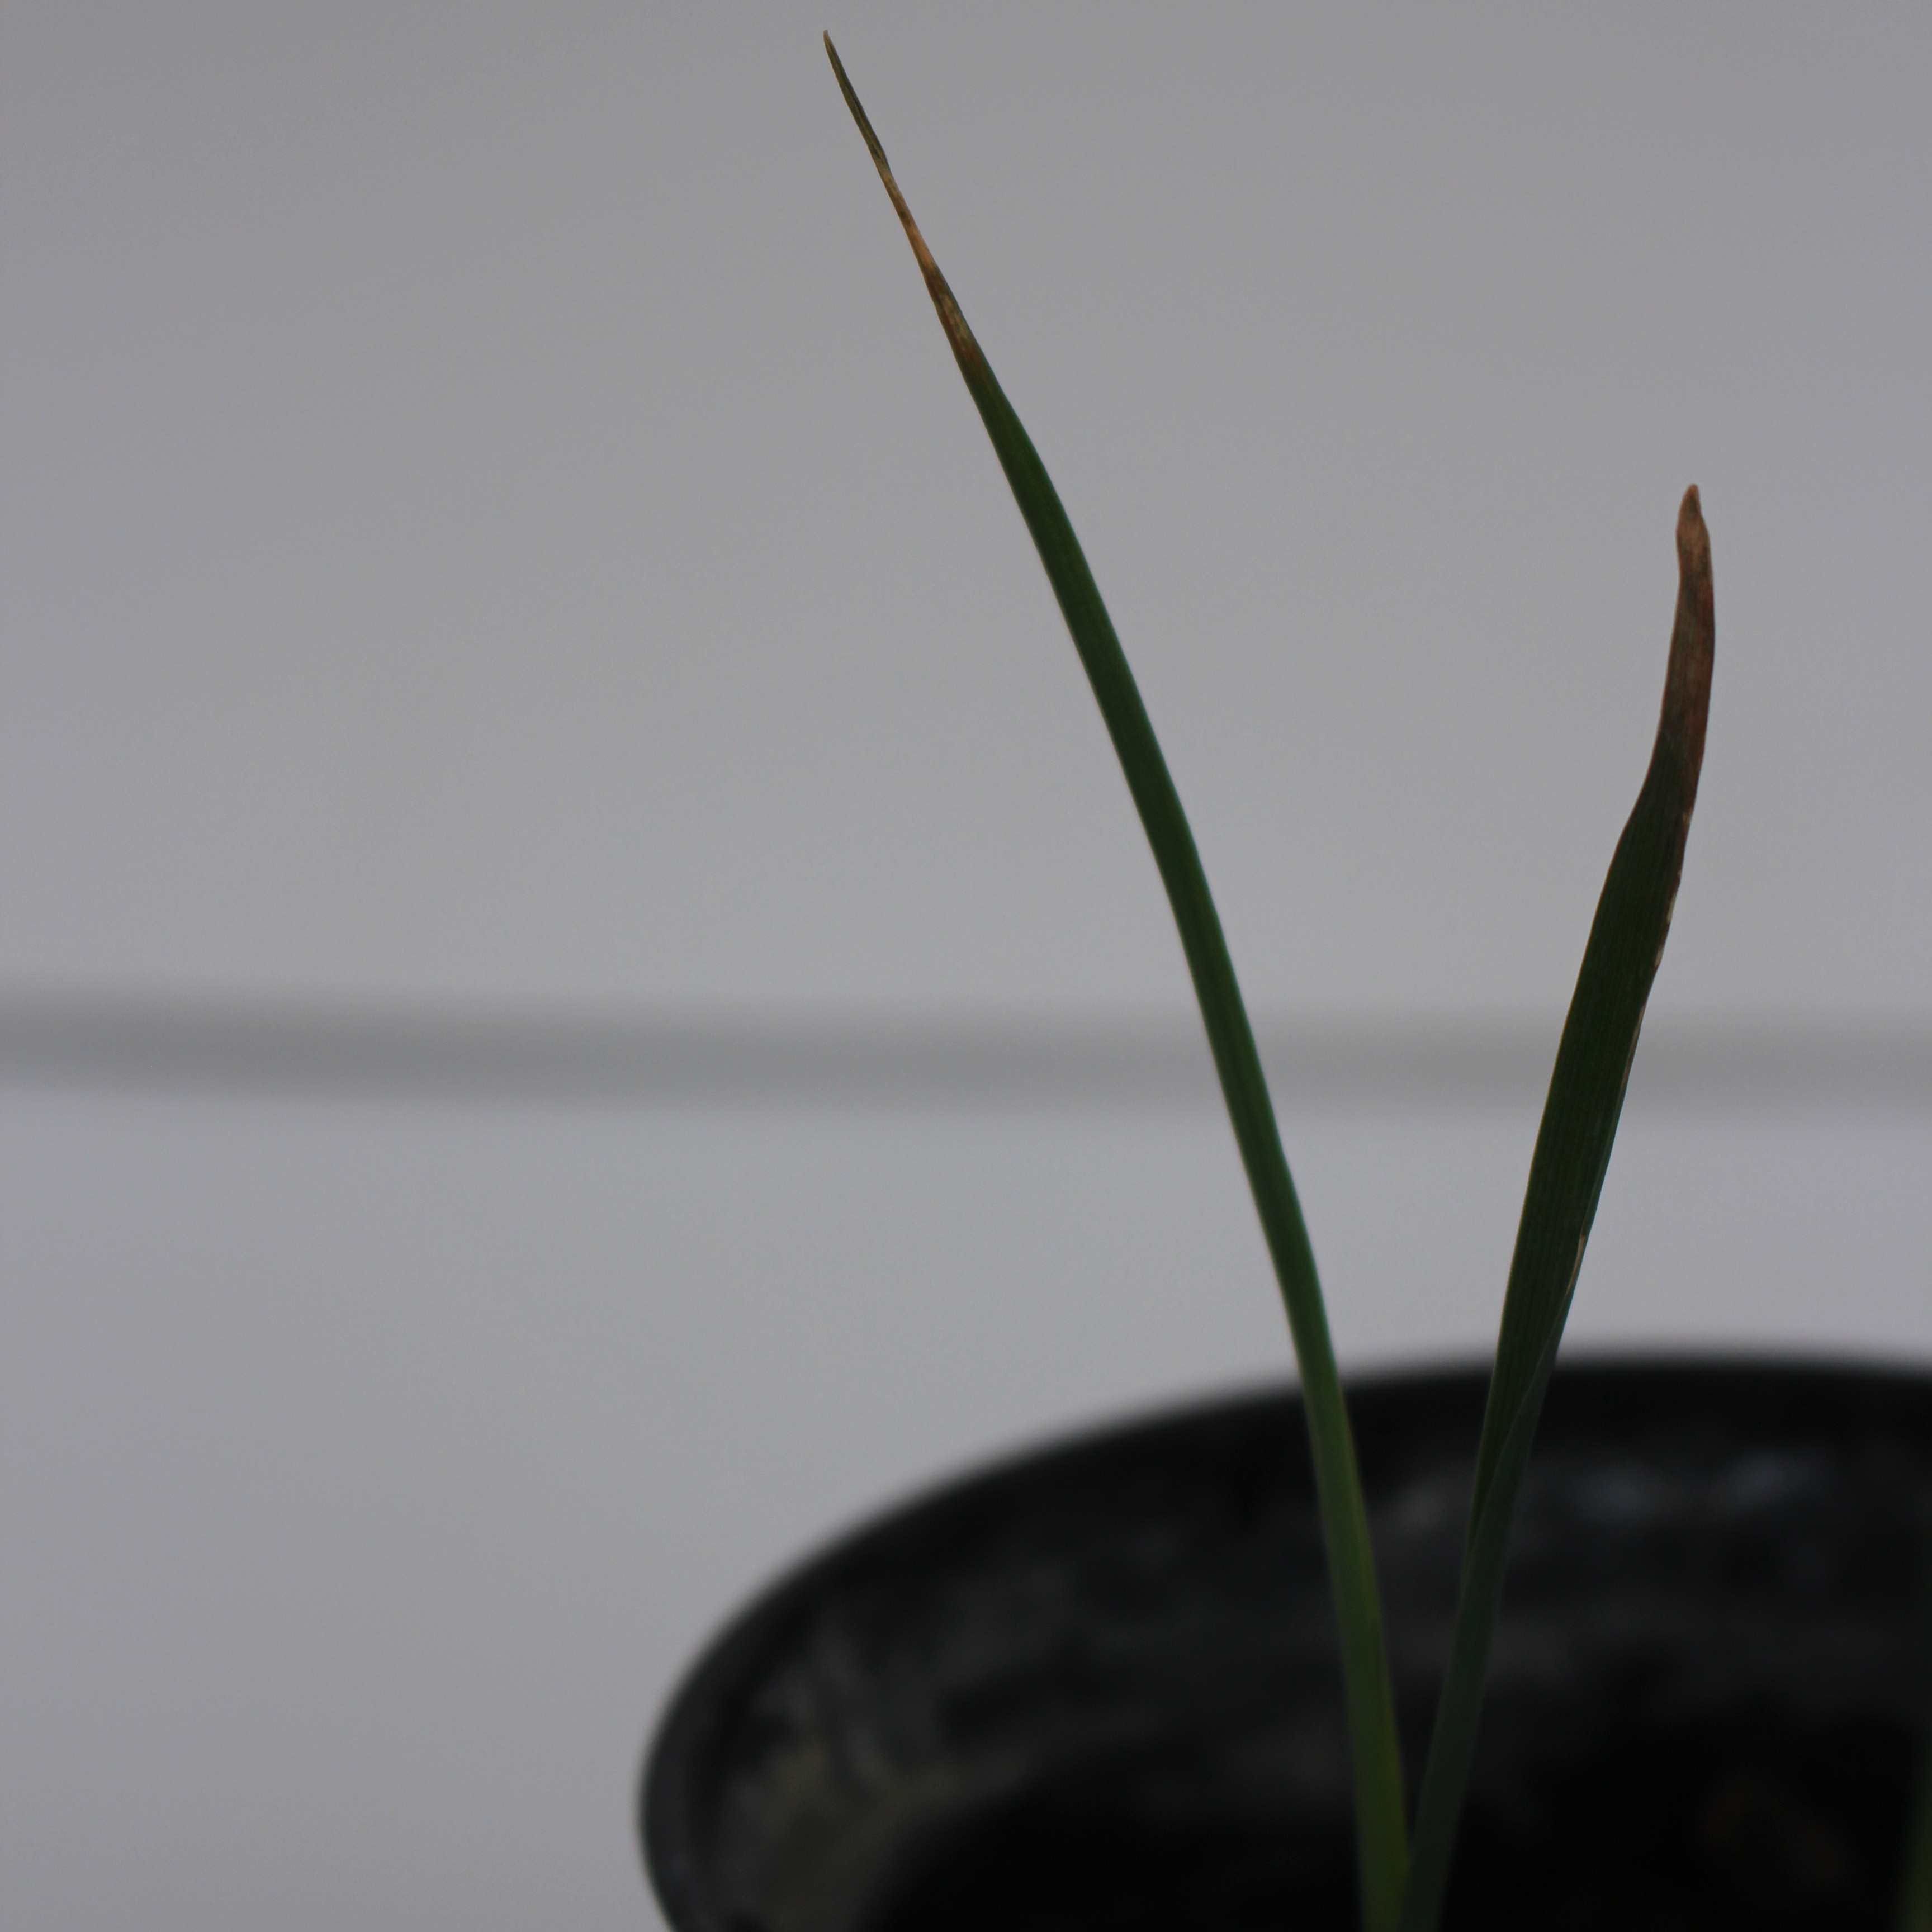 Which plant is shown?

Avena sterilis
